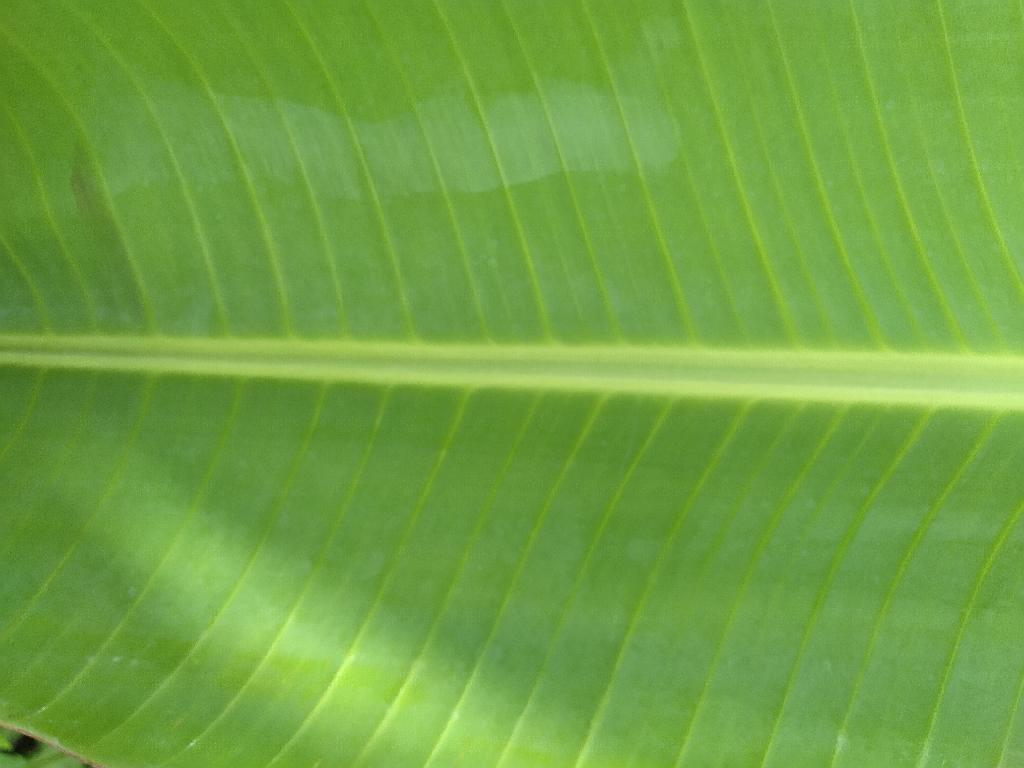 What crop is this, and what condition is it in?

banana, healthy
